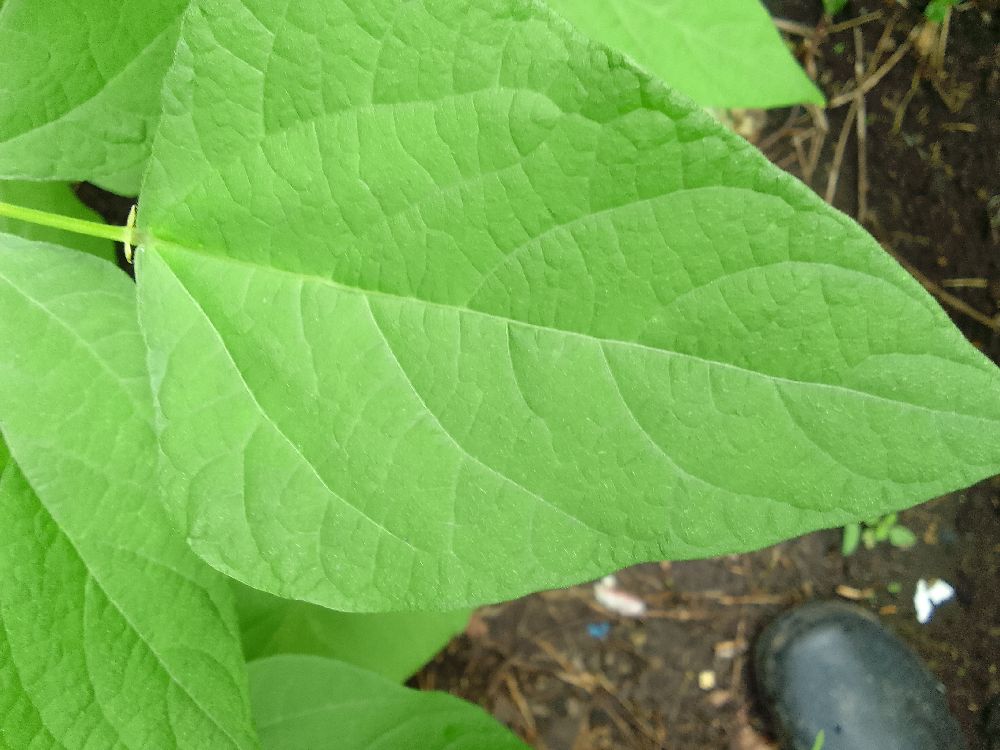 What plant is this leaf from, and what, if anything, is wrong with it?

common bean, healthy
